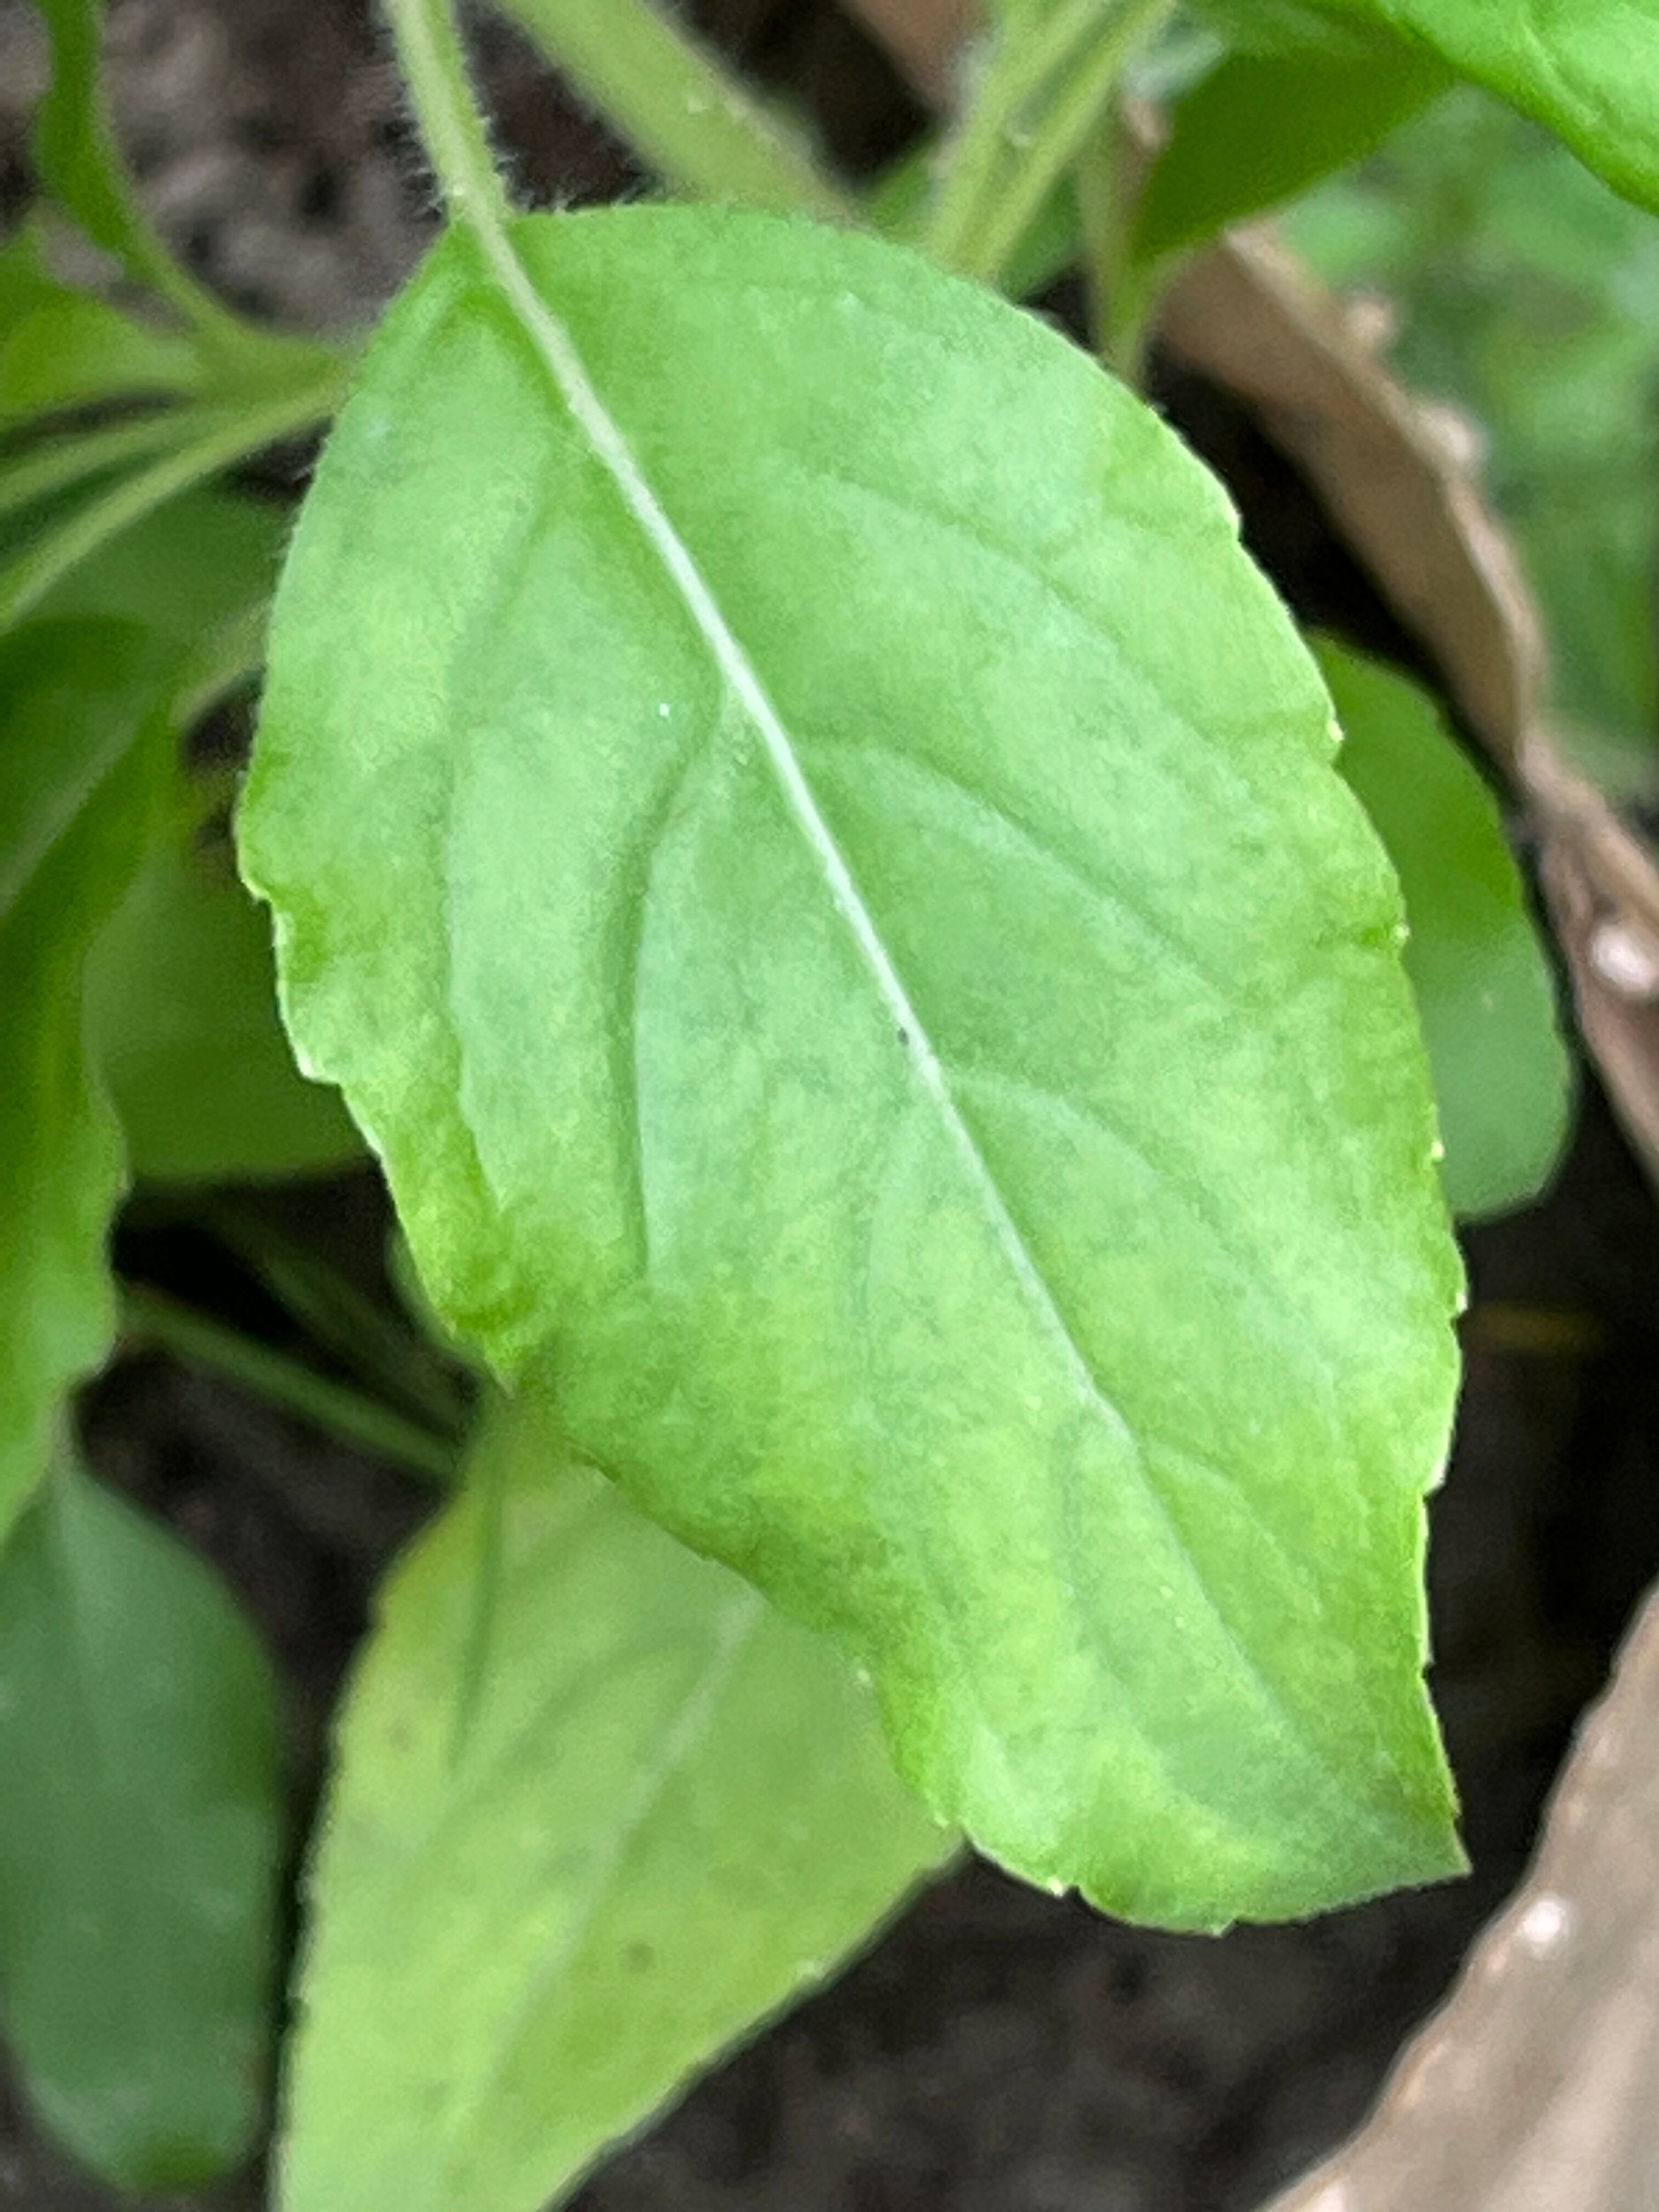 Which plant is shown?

tulshi
